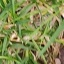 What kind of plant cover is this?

grass
